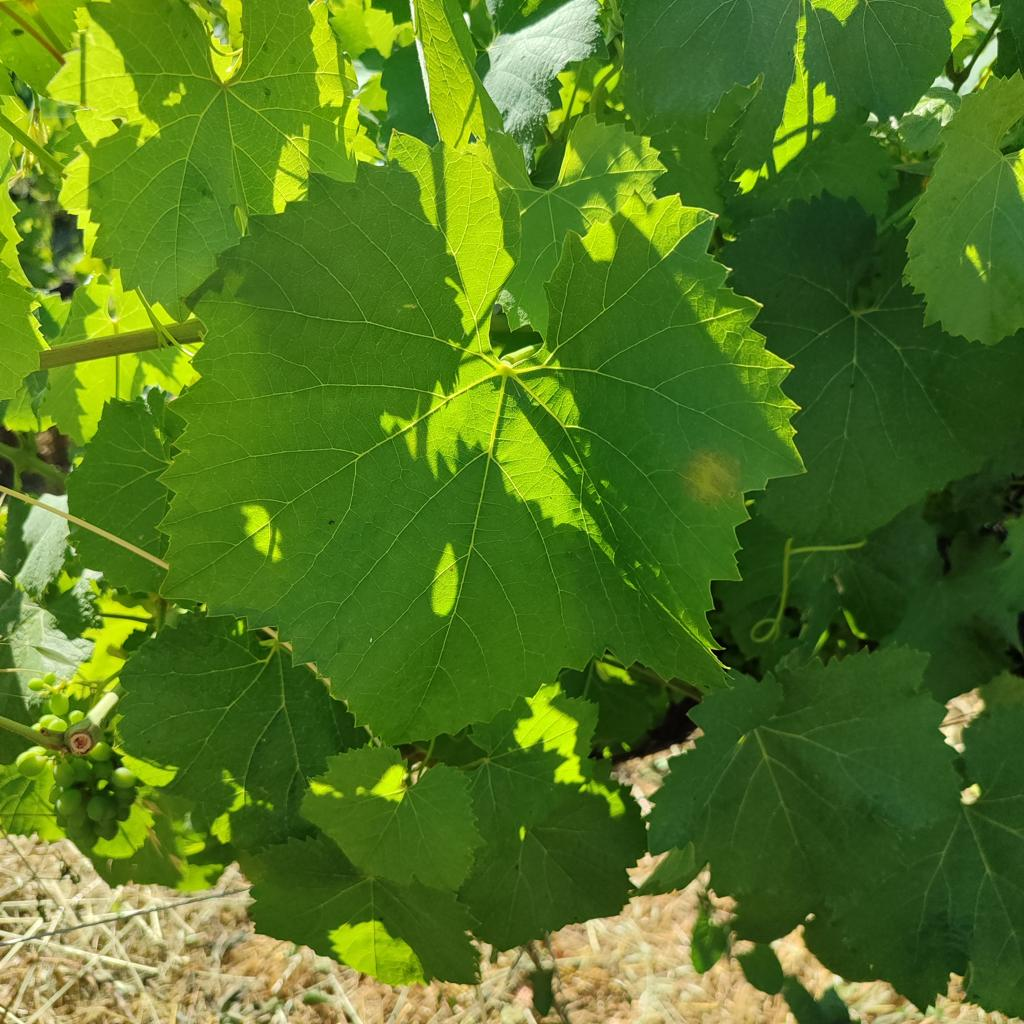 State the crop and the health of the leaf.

grapevine, downy mildew
